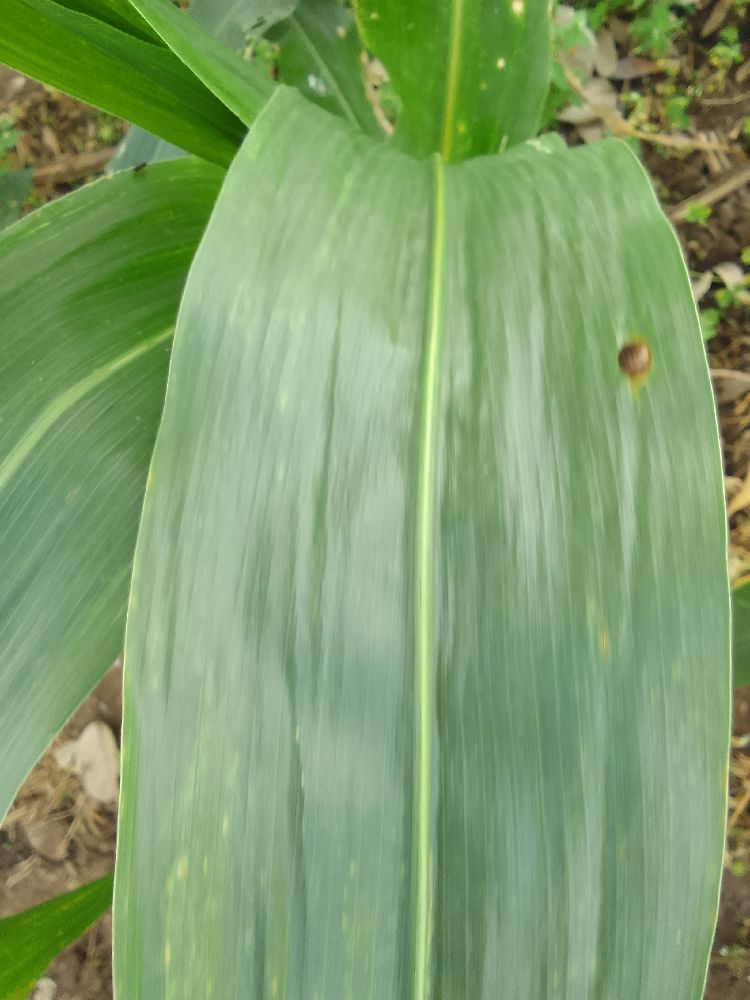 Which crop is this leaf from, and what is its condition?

maize, healthy
